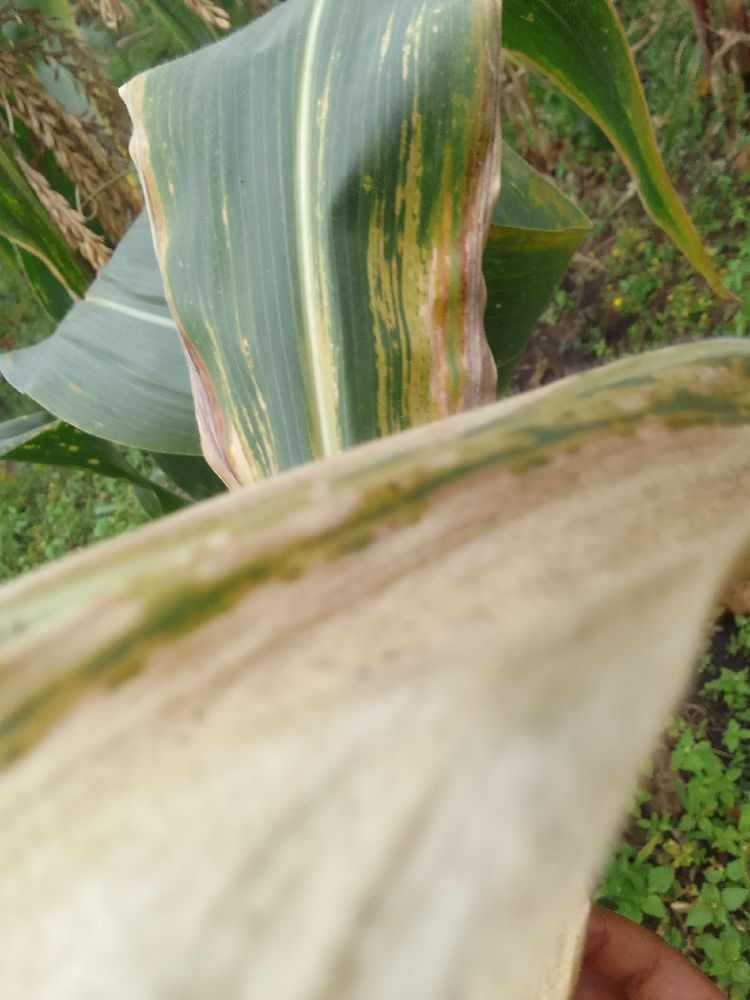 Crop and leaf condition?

maize, maize lethal necrosis
